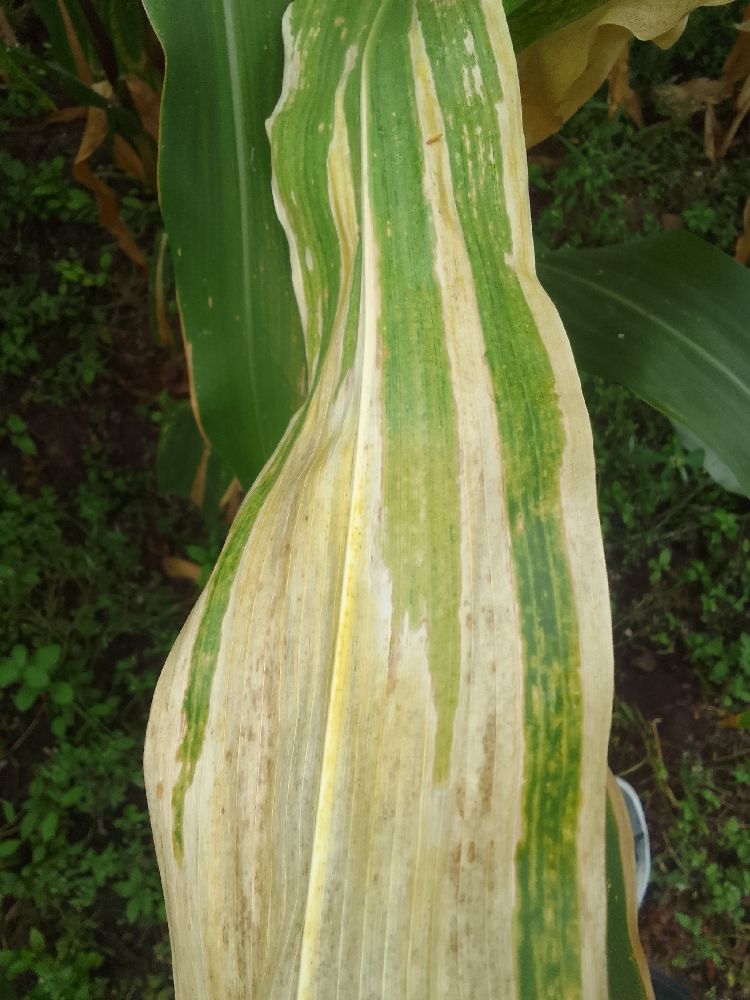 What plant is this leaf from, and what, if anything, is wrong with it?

maize, maize lethal necrosis
